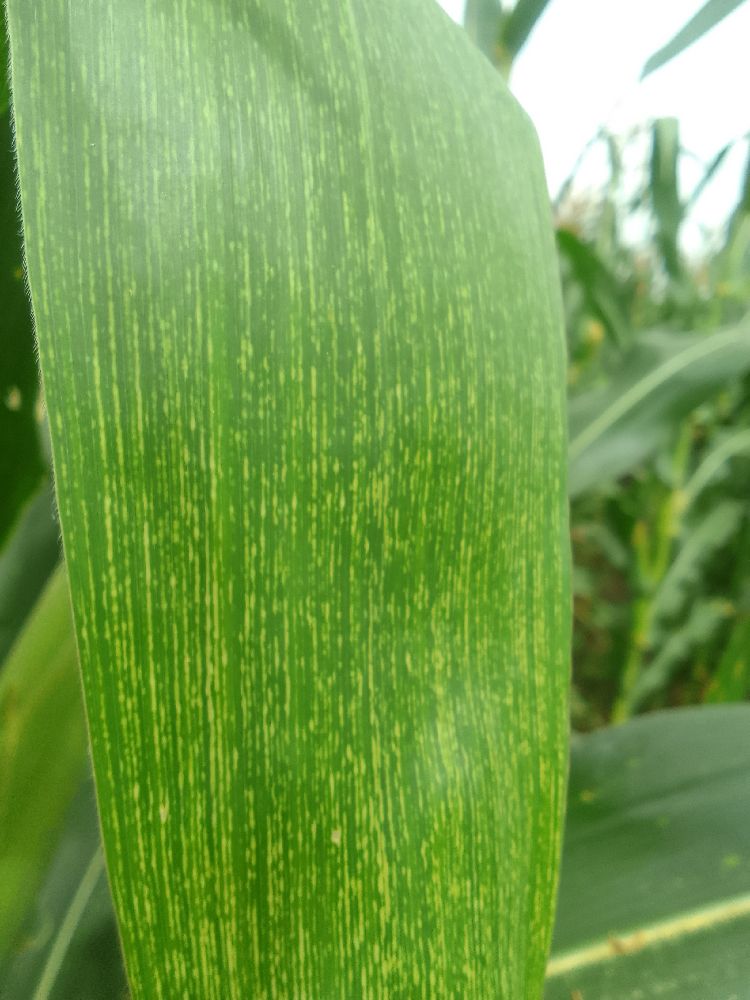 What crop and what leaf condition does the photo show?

maize, maize streak virus
